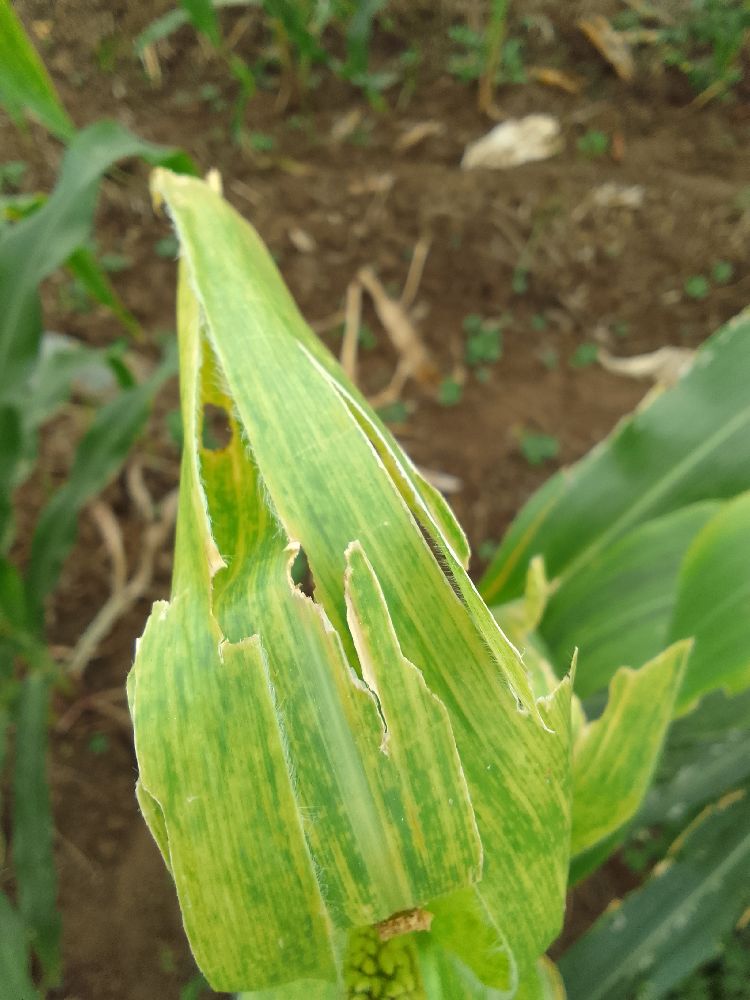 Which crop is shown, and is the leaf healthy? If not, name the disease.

maize, maize lethal necrosis
